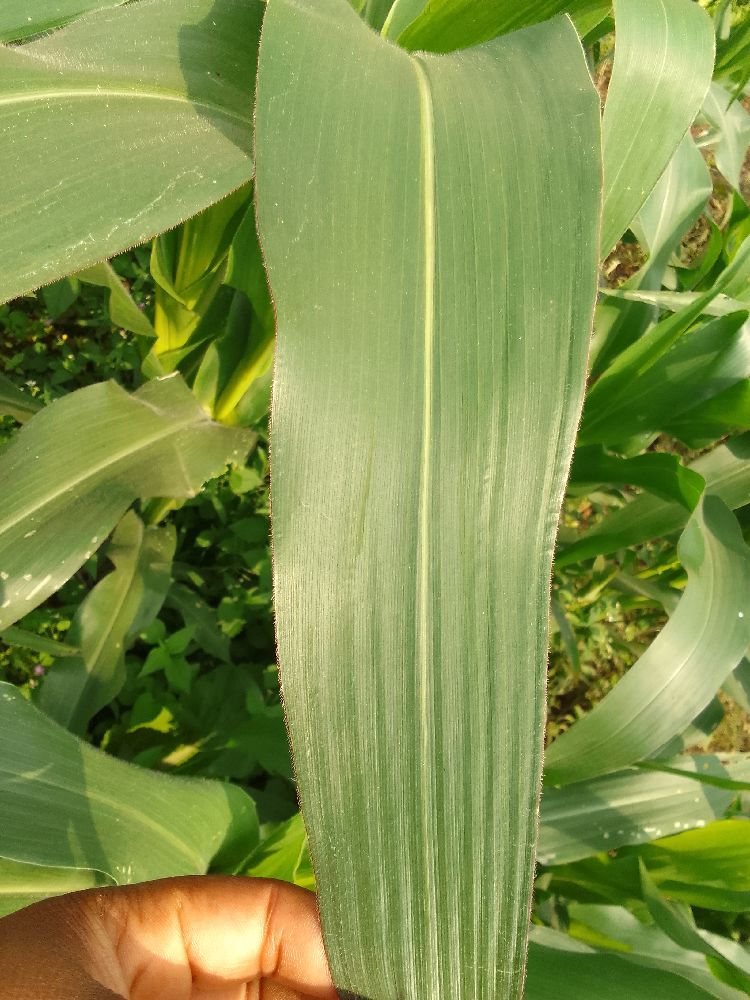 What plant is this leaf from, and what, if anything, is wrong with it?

maize, healthy
